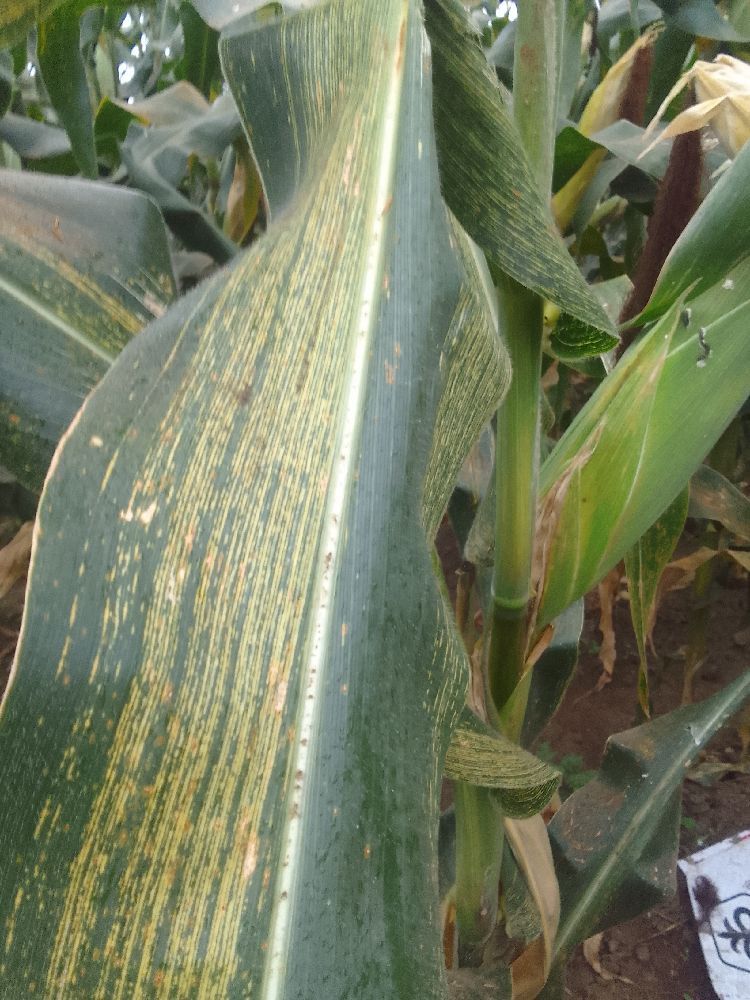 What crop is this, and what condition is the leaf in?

maize, maize streak virus
